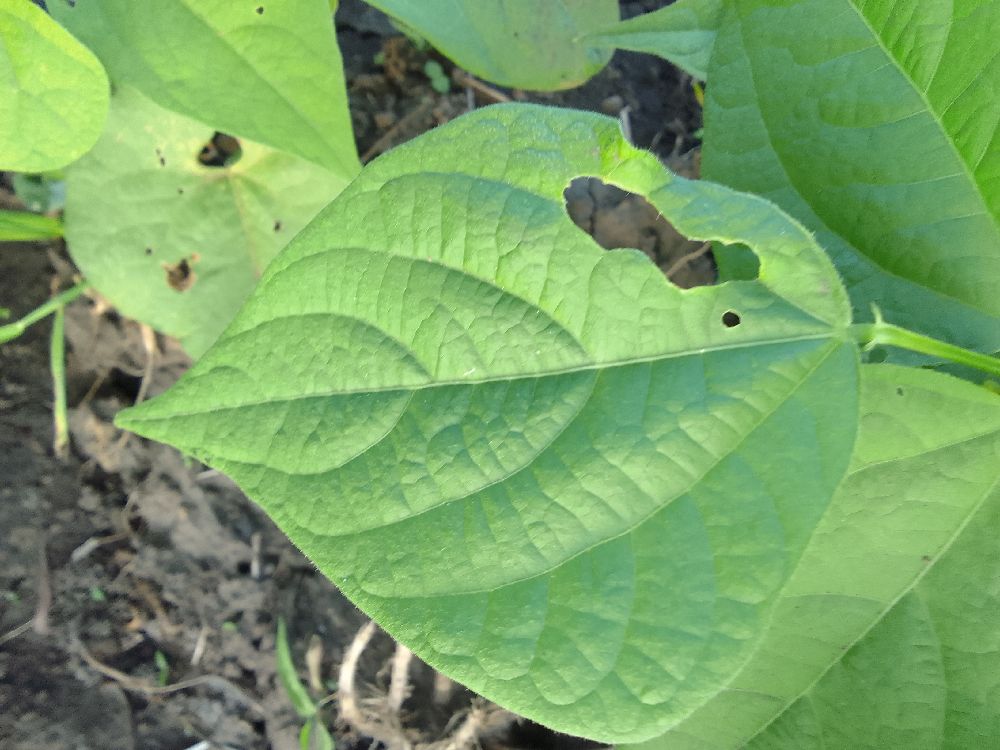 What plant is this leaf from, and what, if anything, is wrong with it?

common bean, healthy
